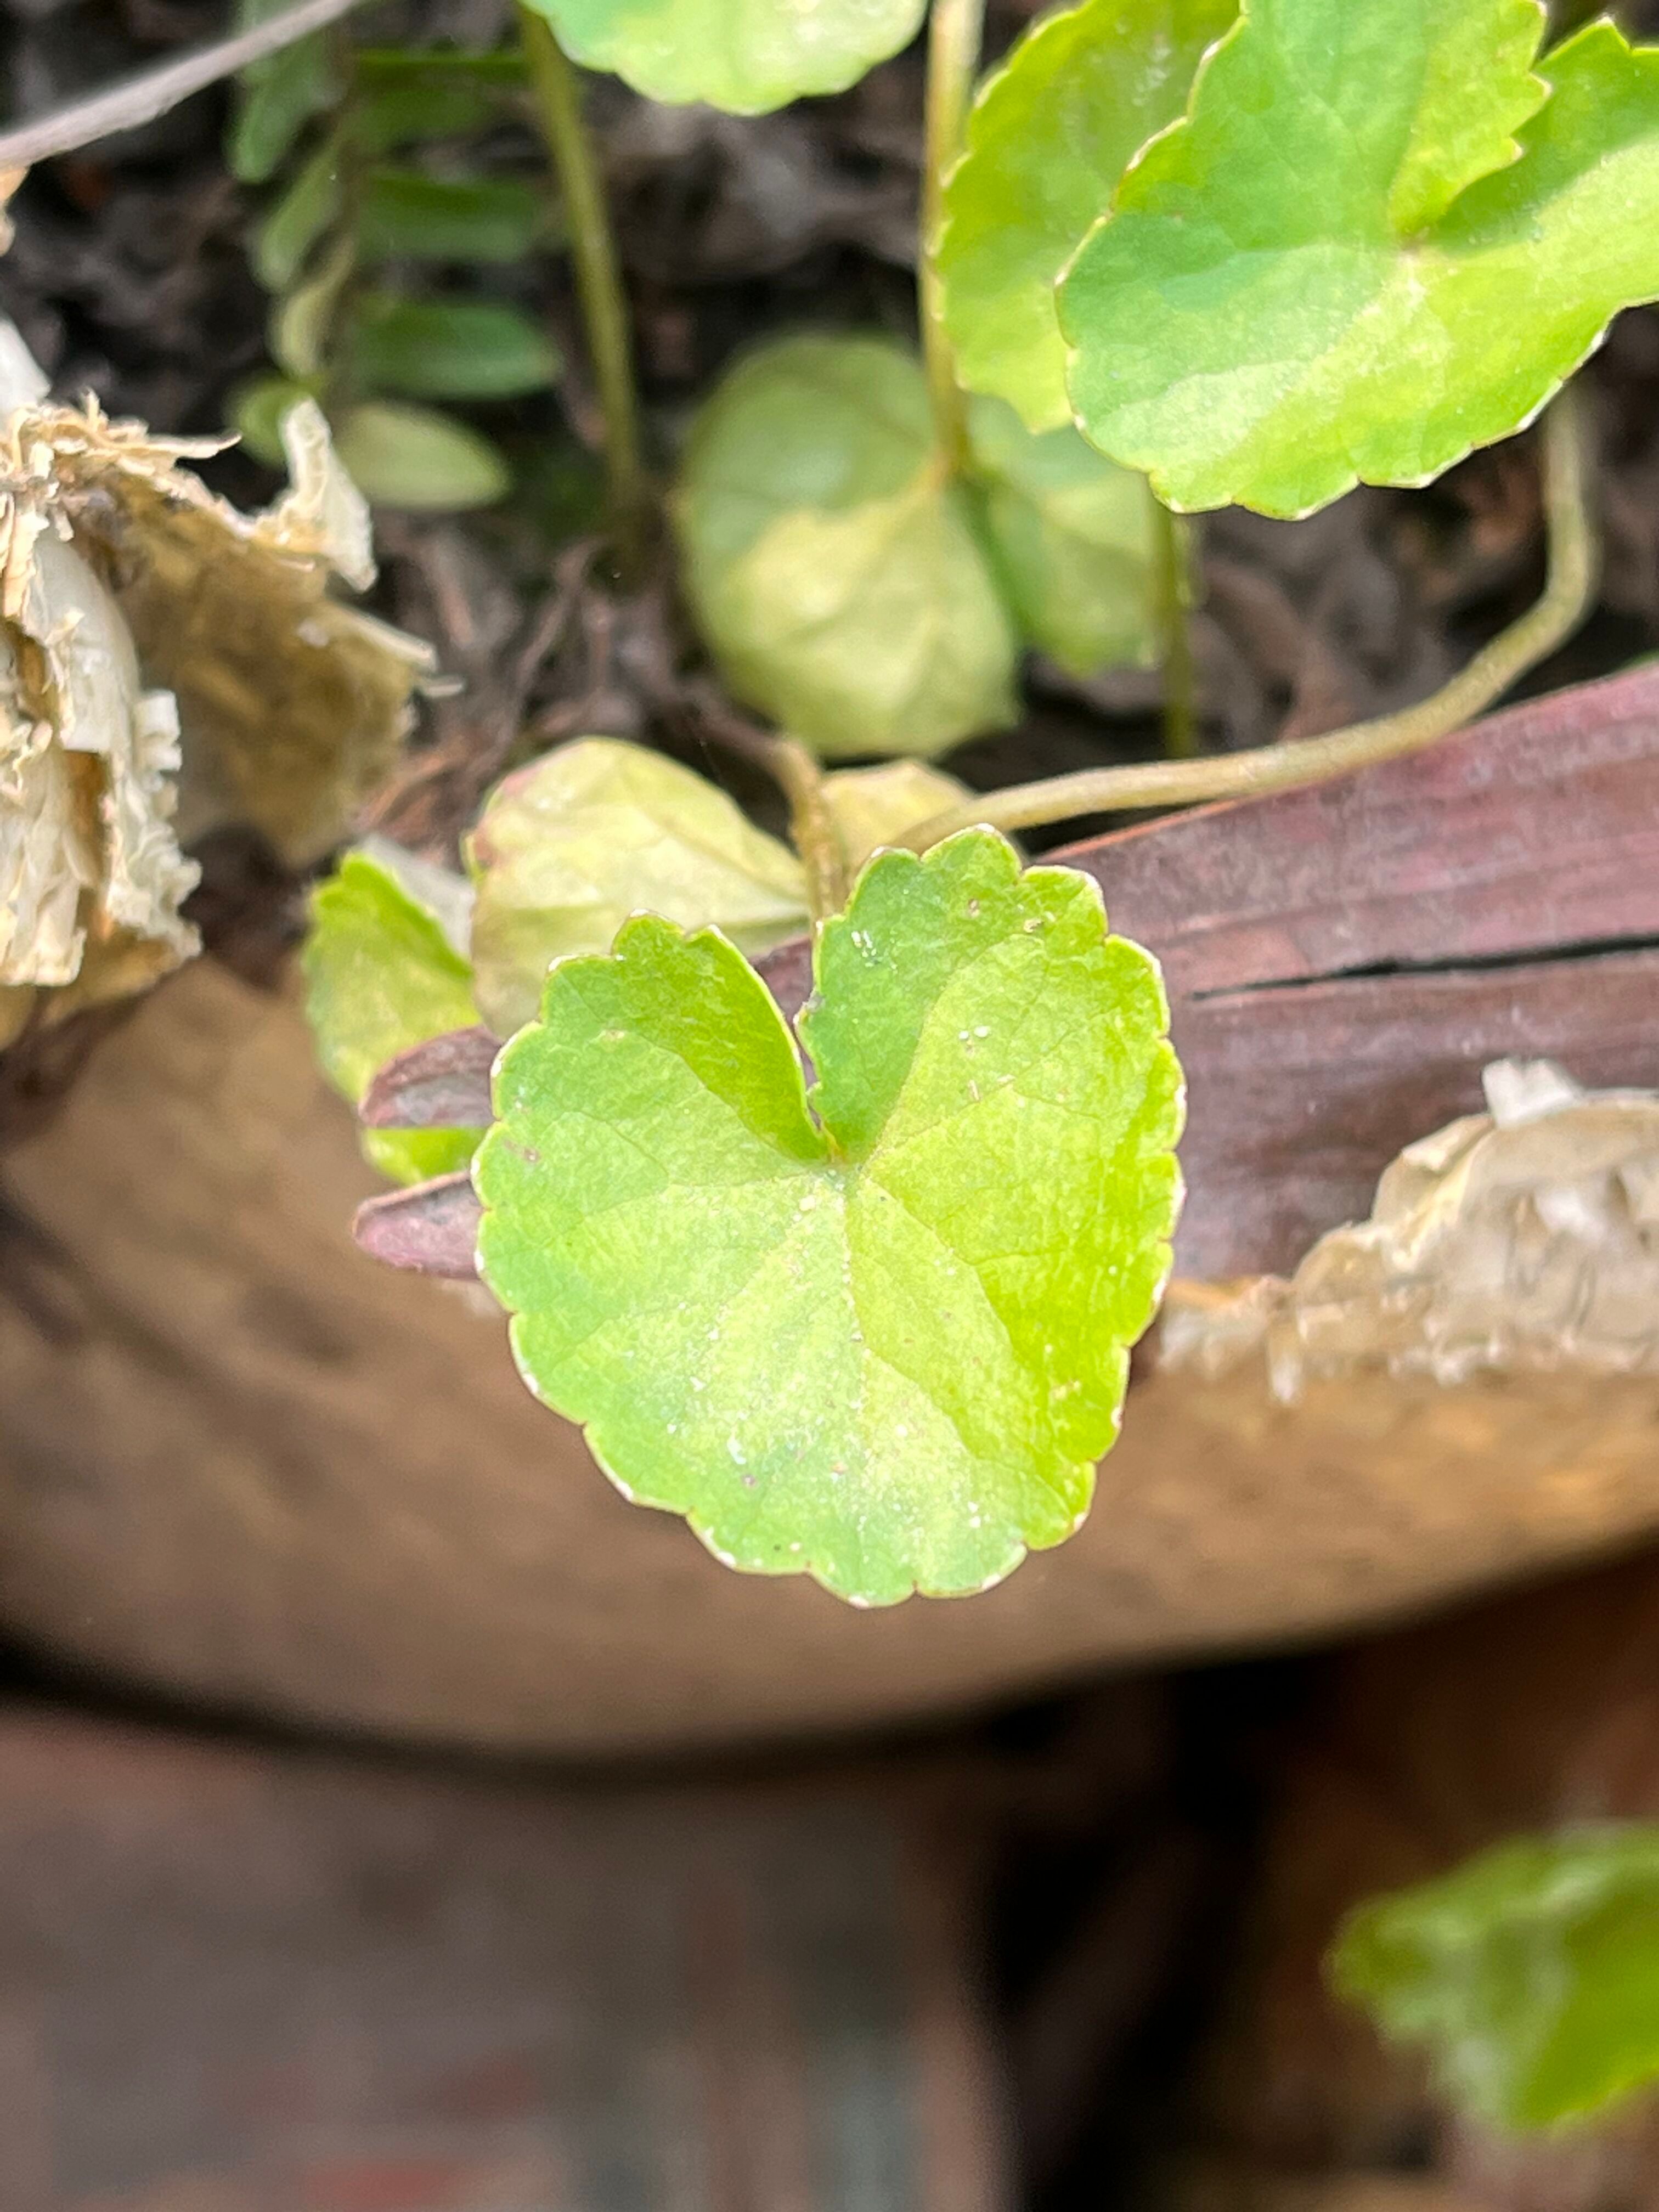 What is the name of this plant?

thankuni
